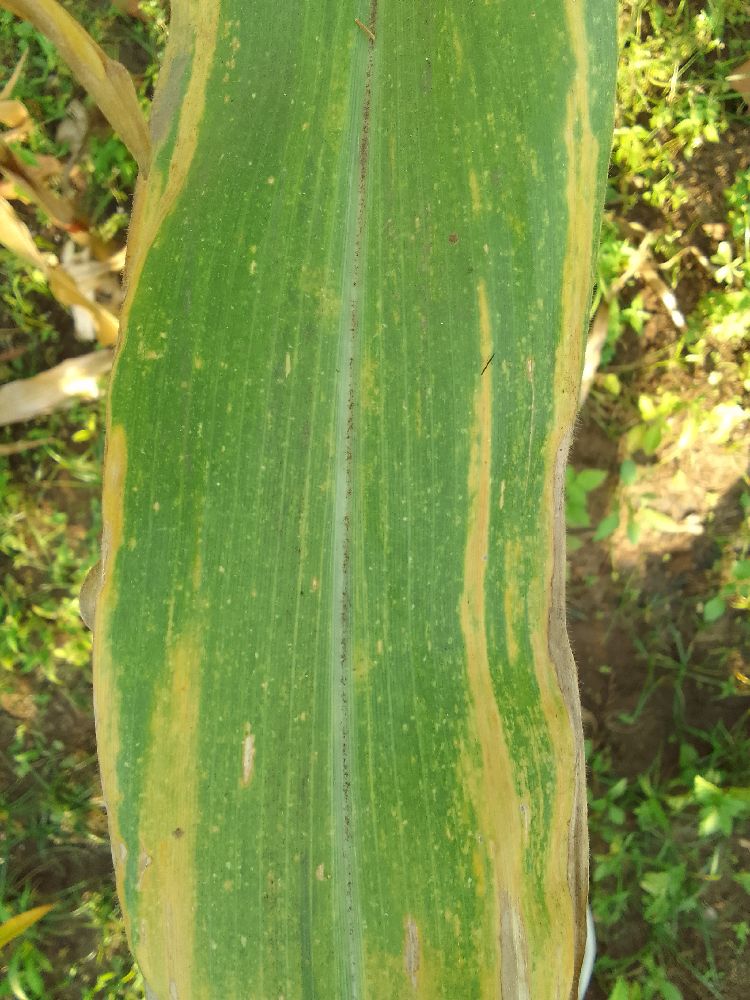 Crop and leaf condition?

maize, maize lethal necrosis
